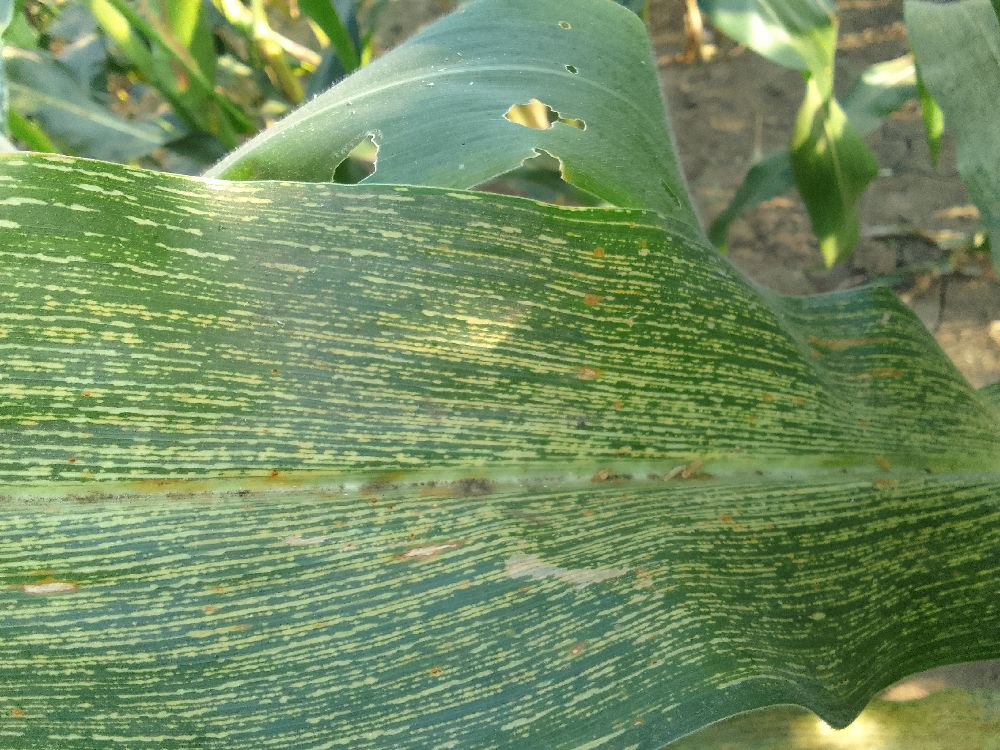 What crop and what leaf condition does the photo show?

maize, maize streak virus
